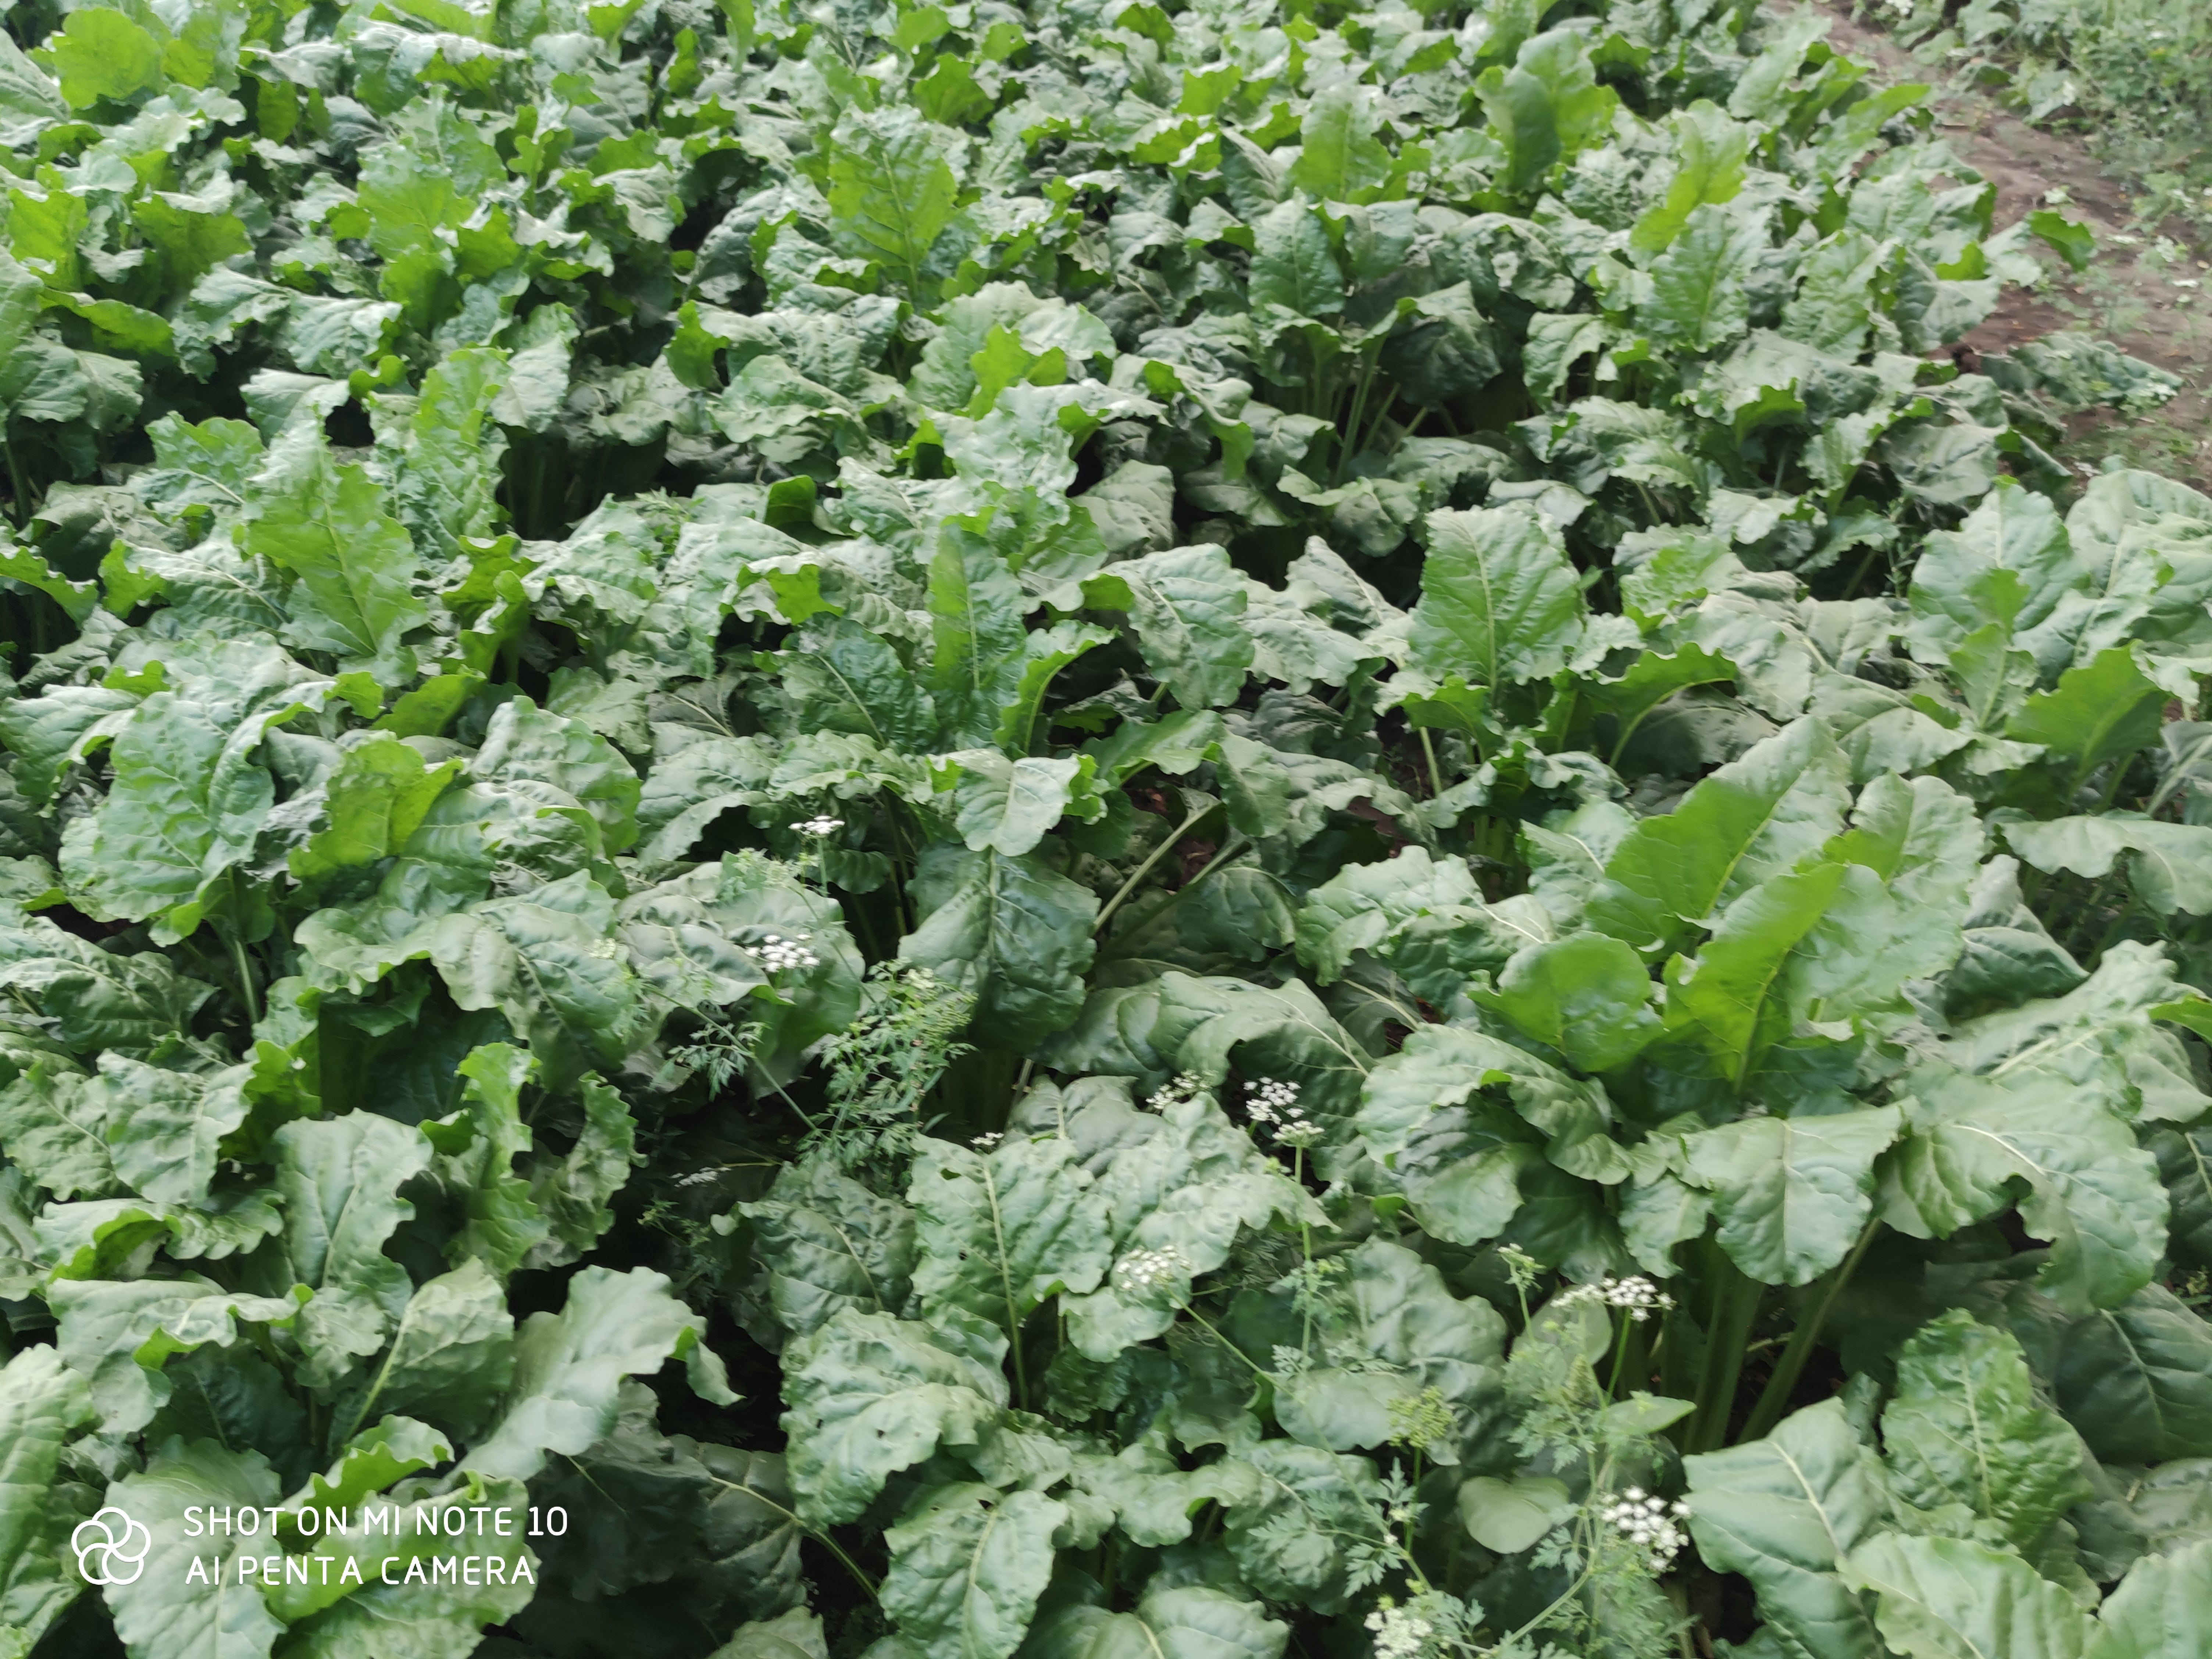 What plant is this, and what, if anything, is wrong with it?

beet, unaffected
